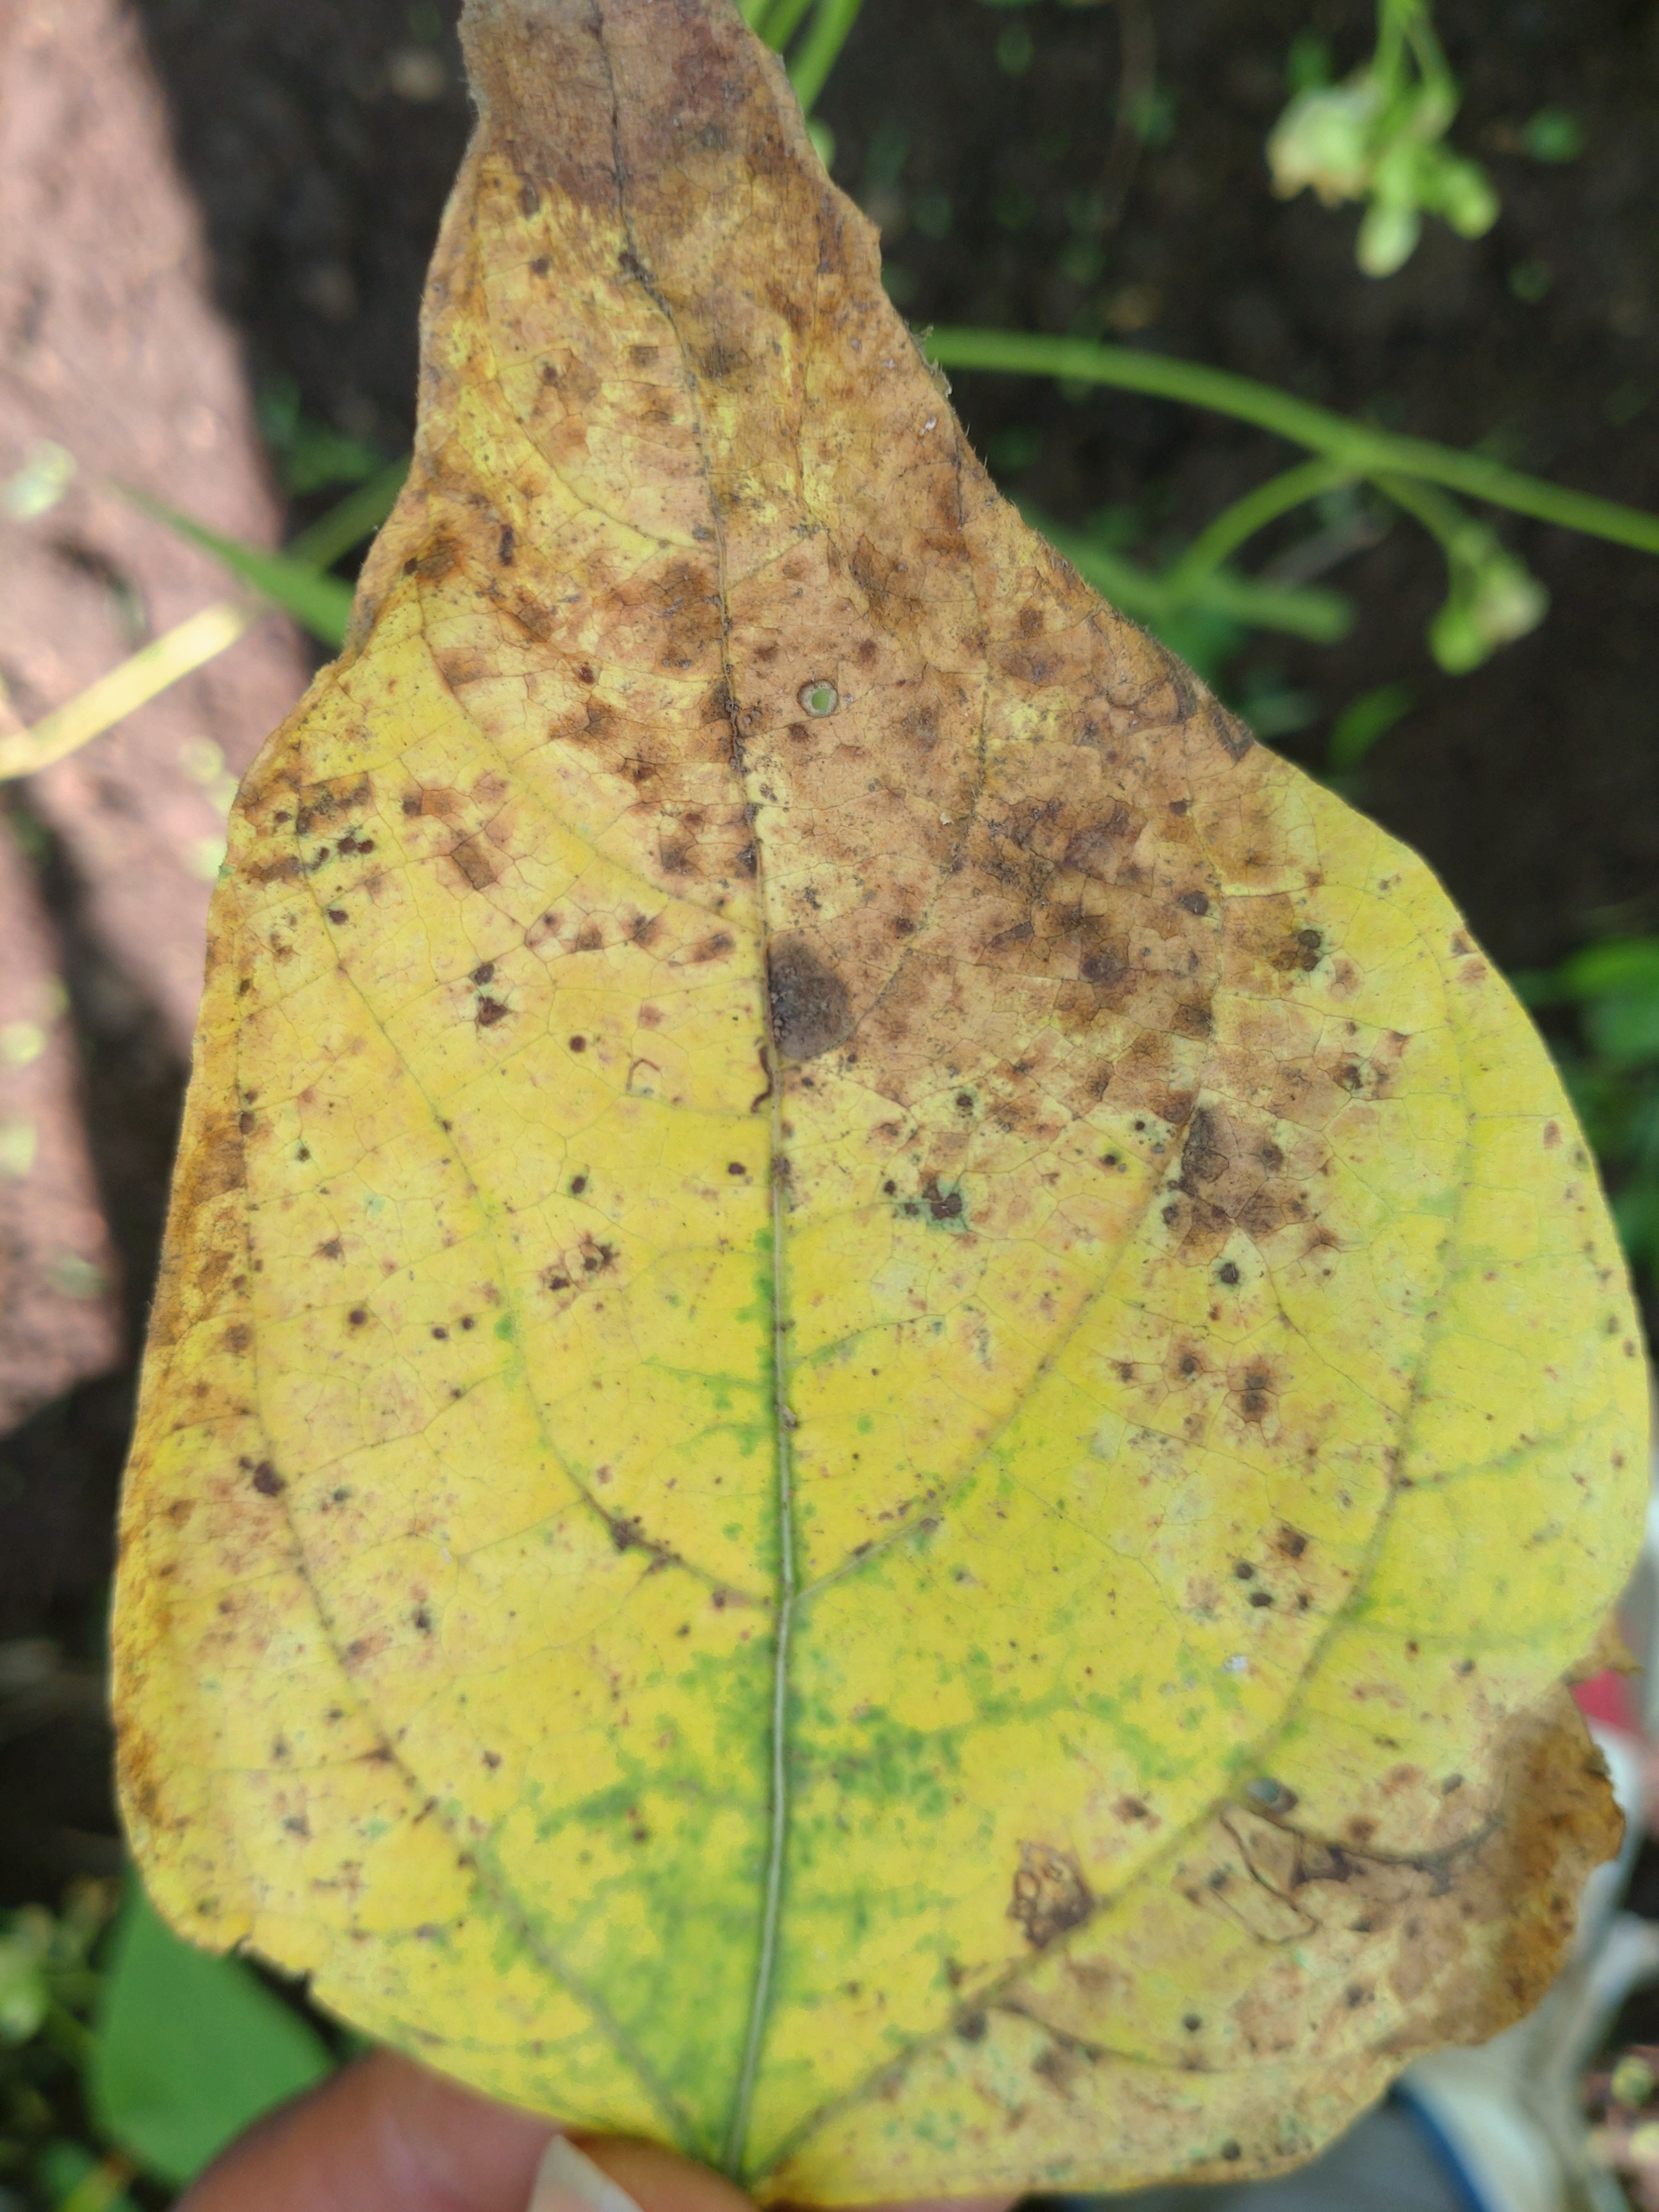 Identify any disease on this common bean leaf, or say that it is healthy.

anthracnose
